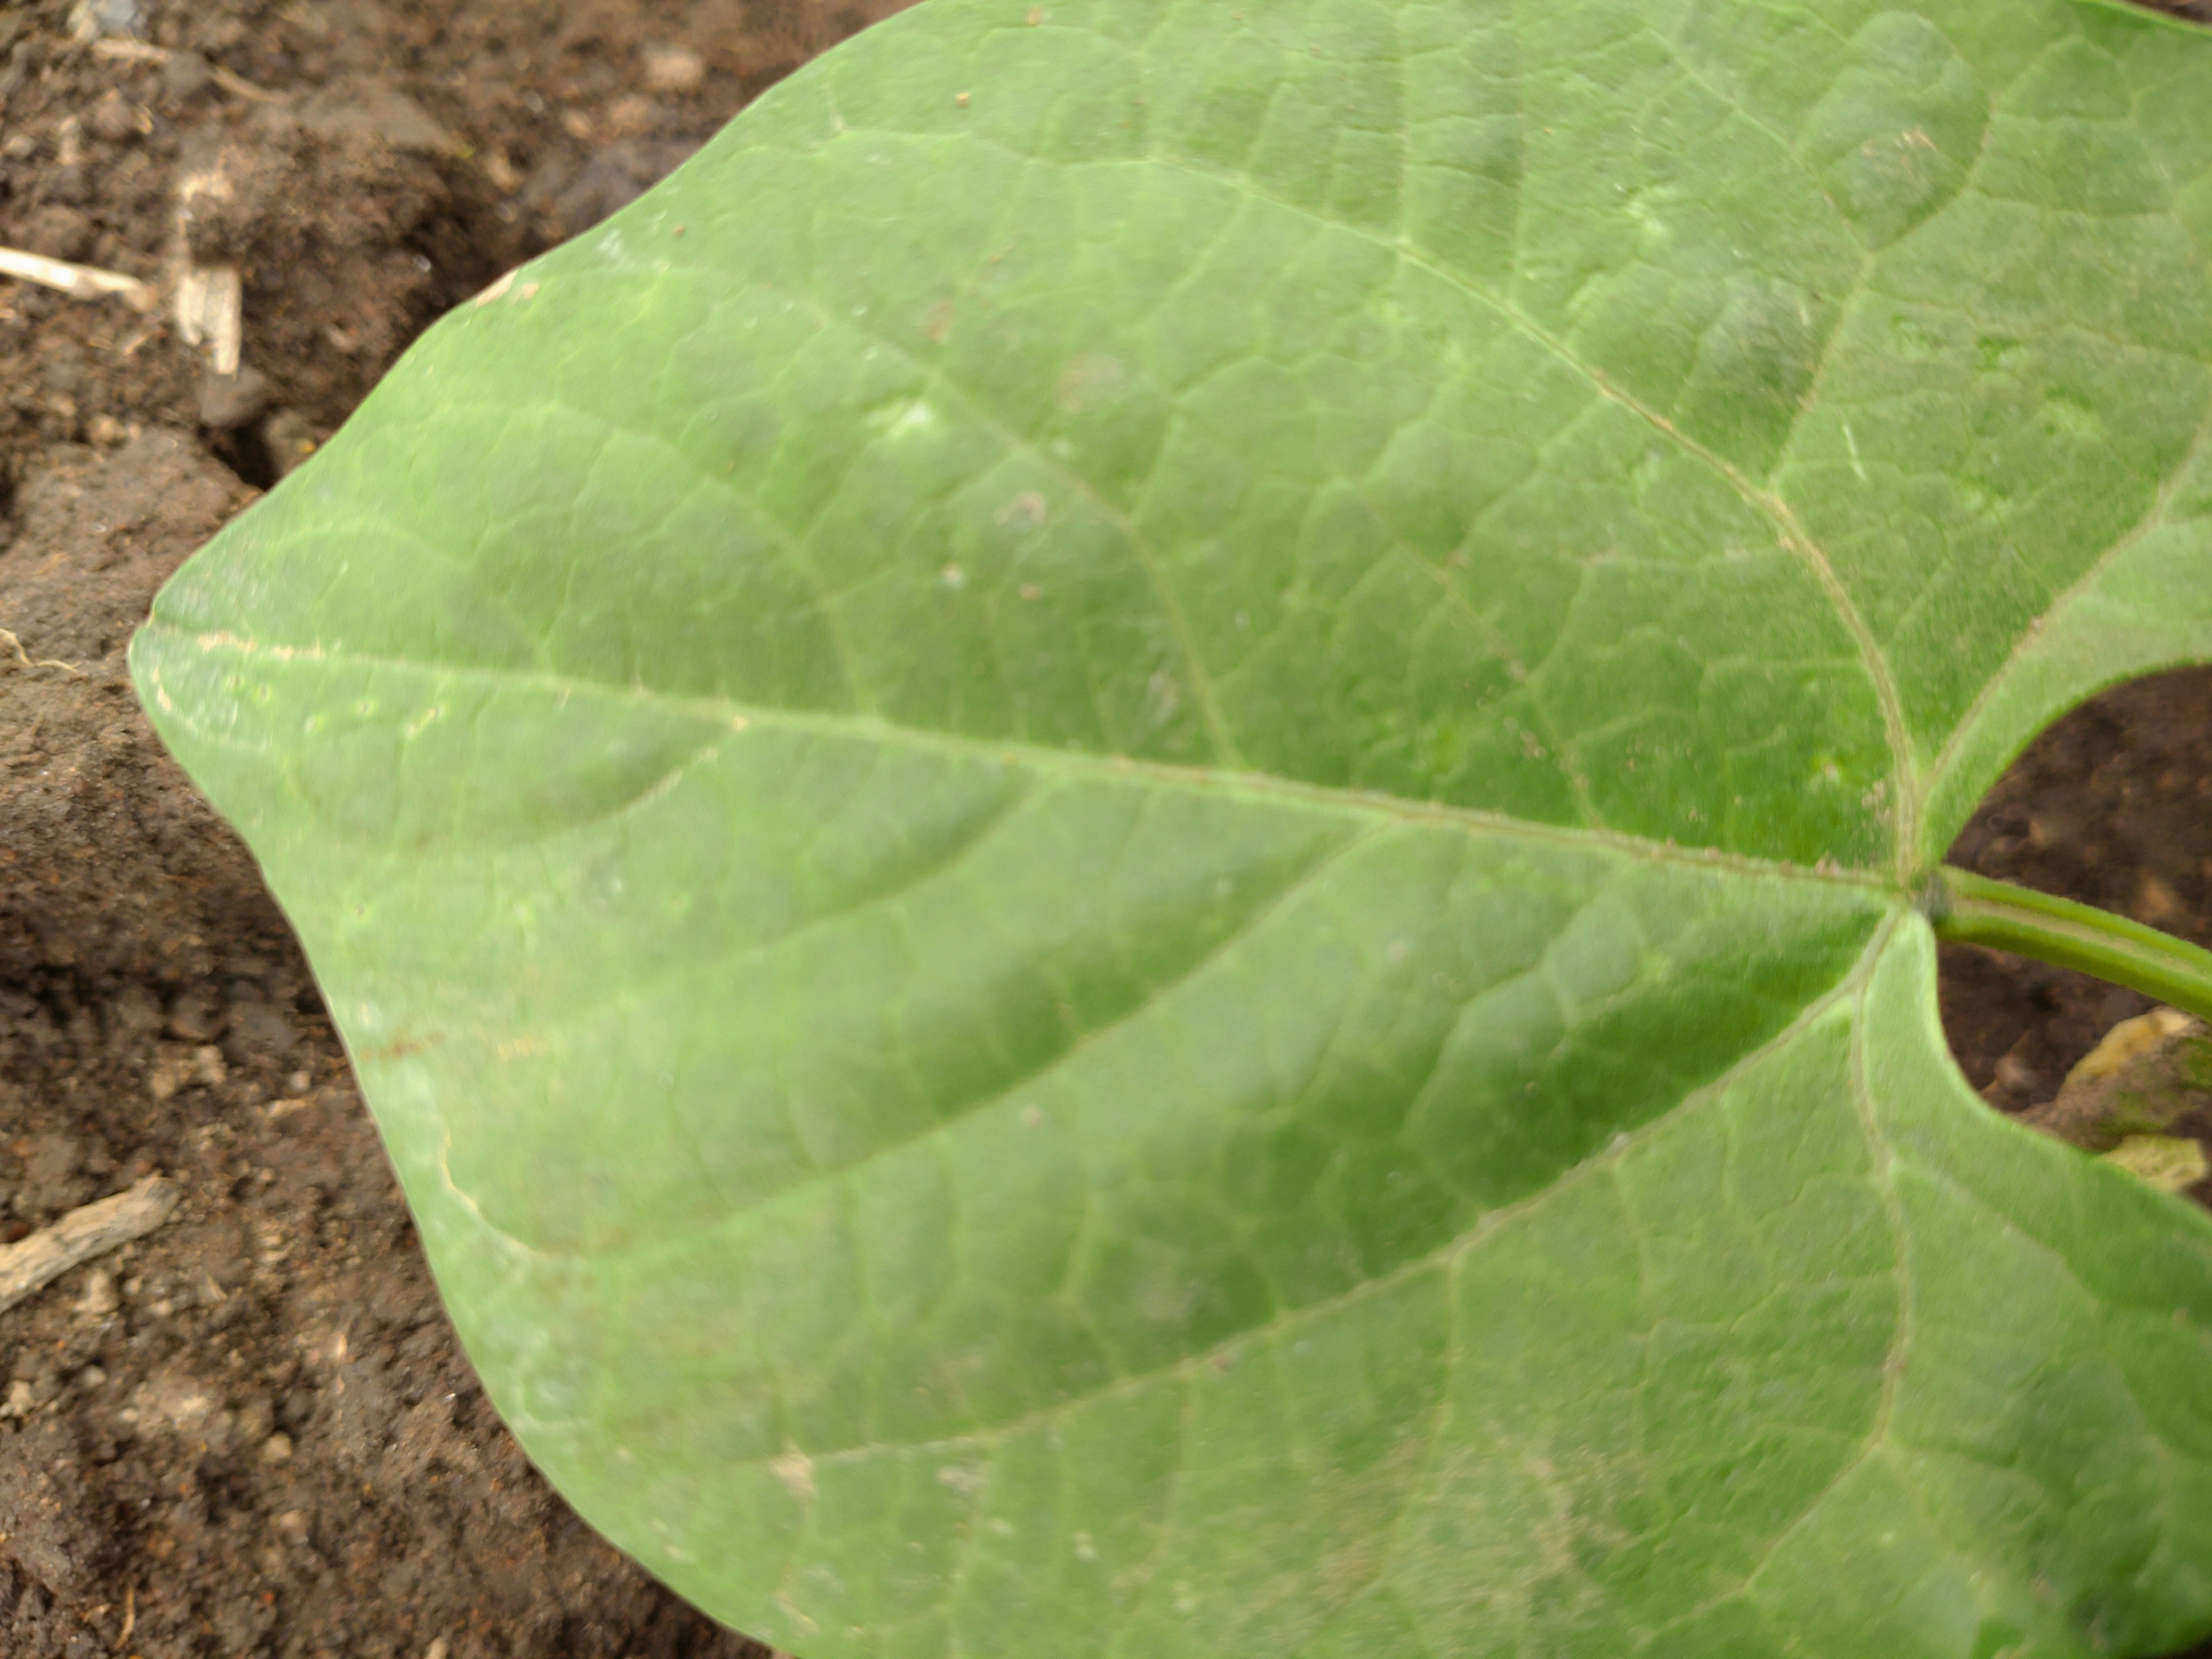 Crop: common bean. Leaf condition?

healthy
